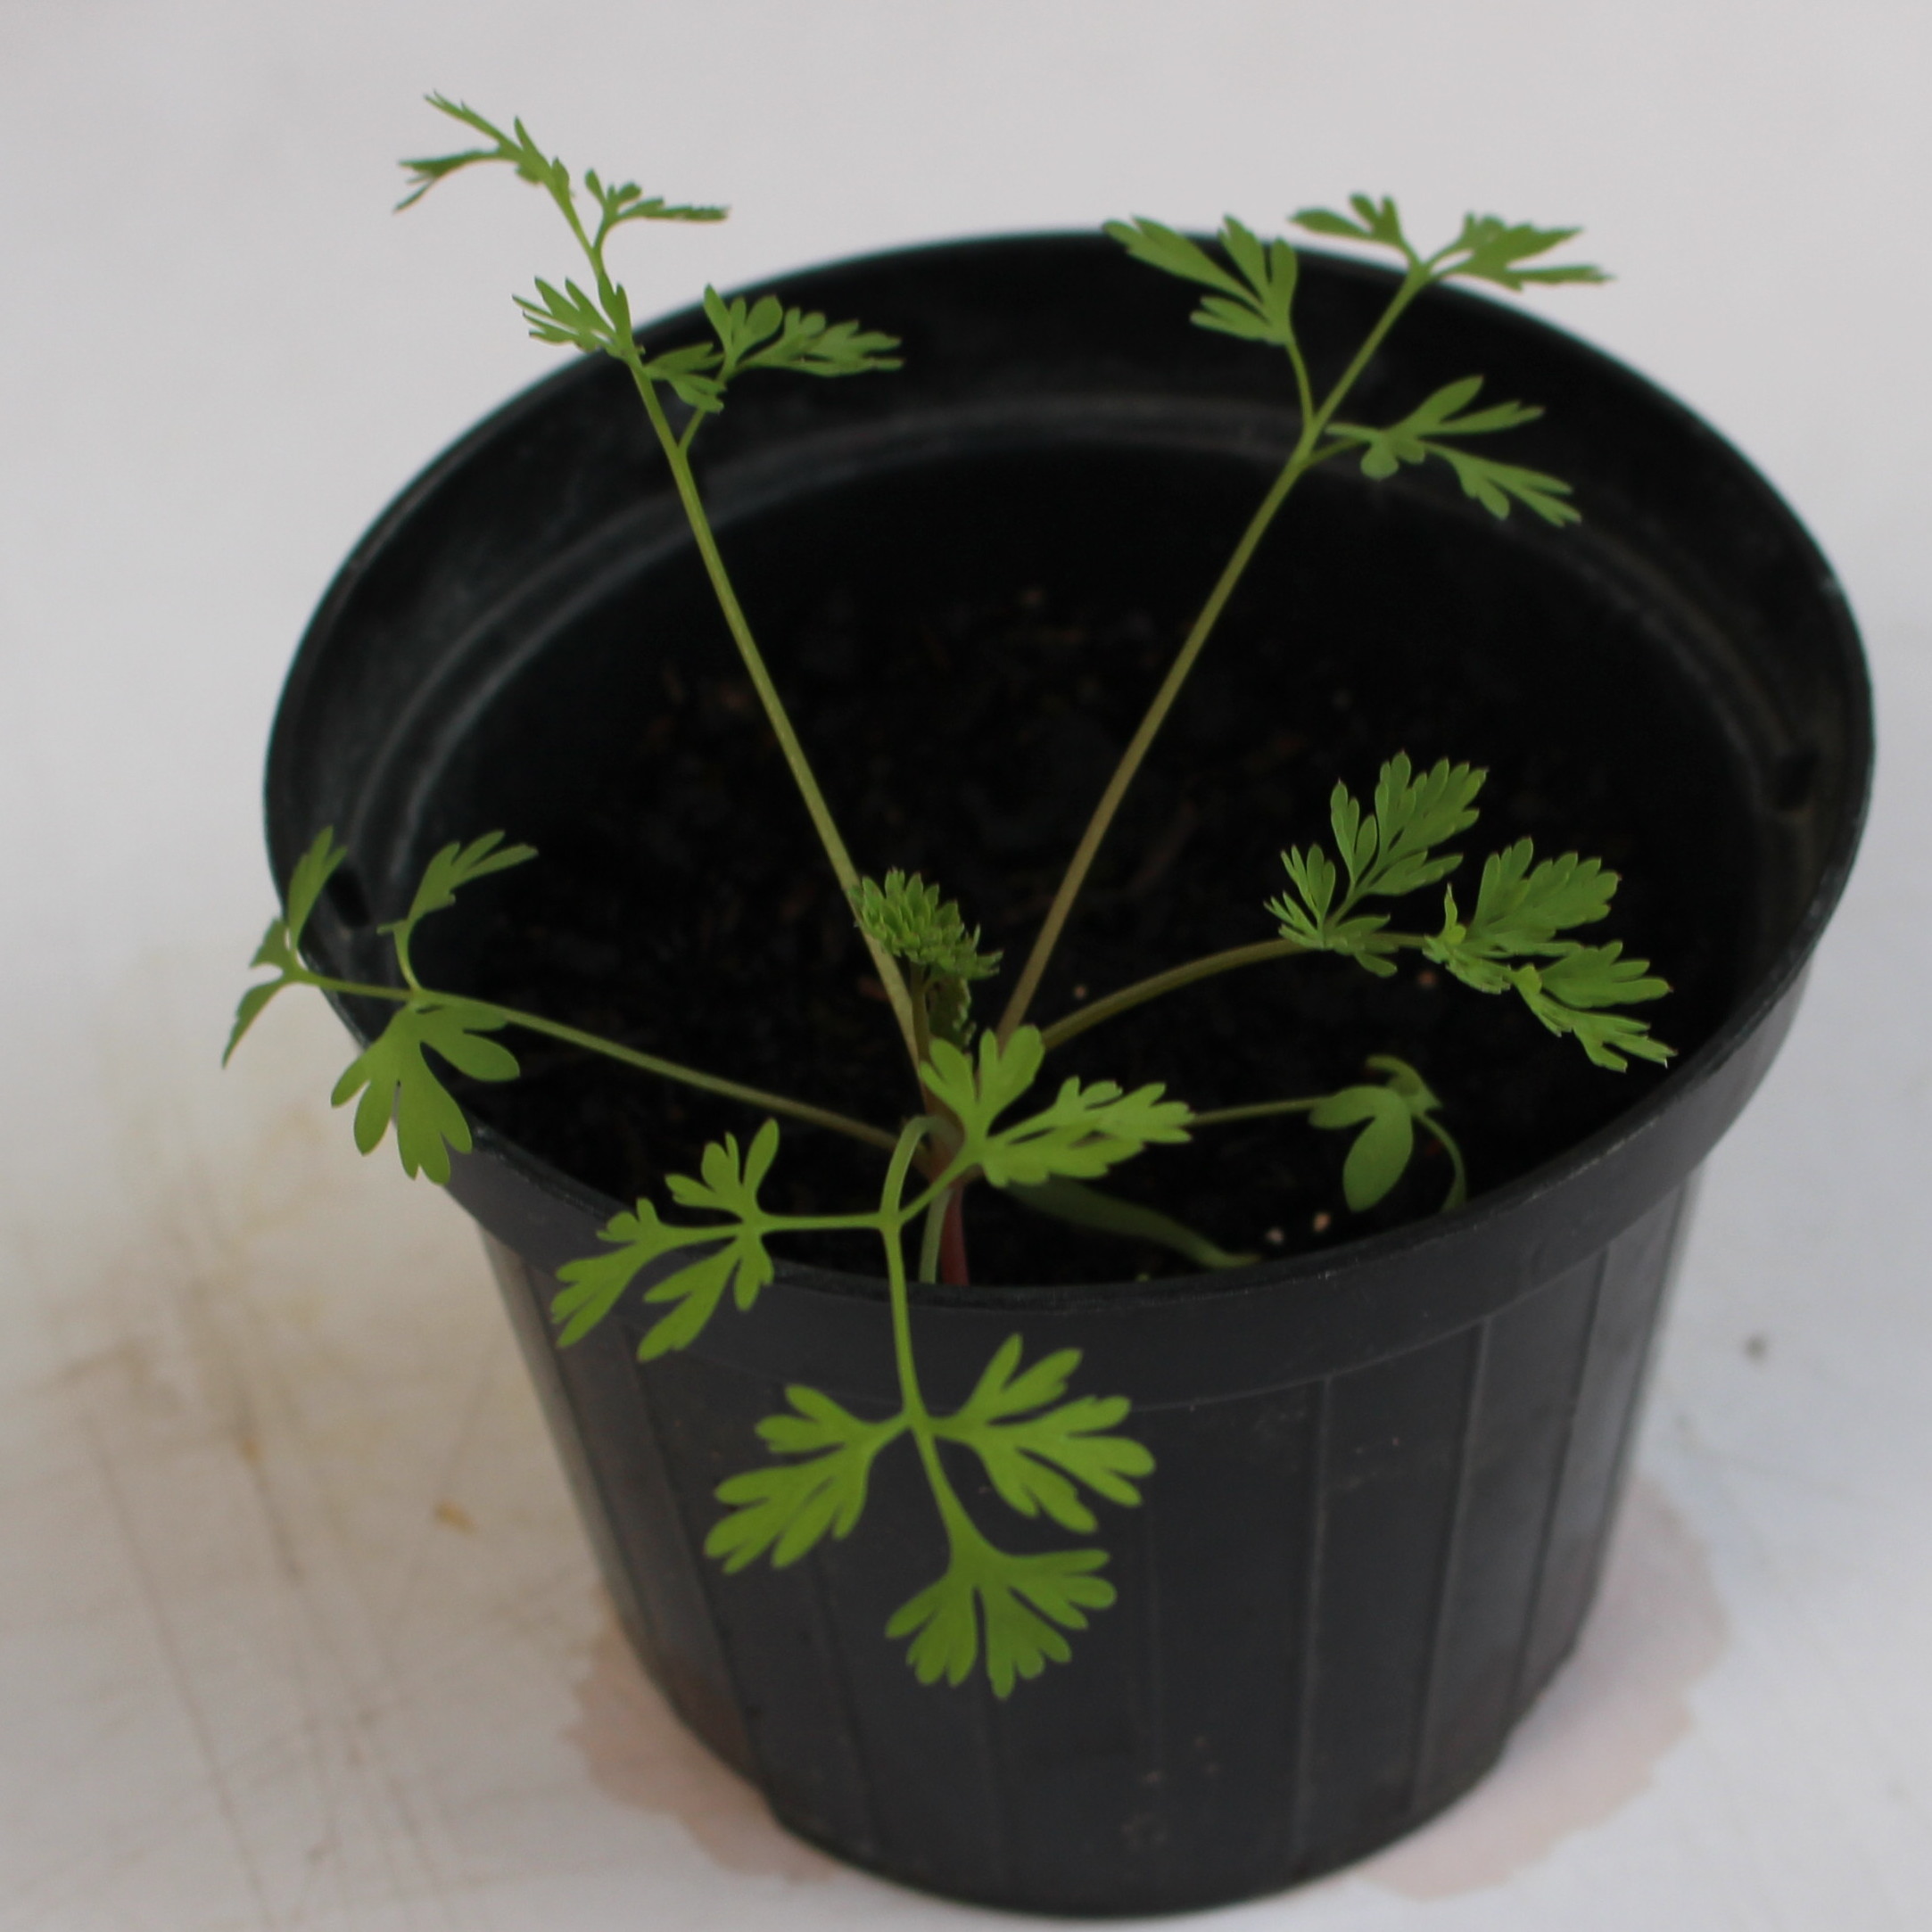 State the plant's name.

Fumaria officinalis
